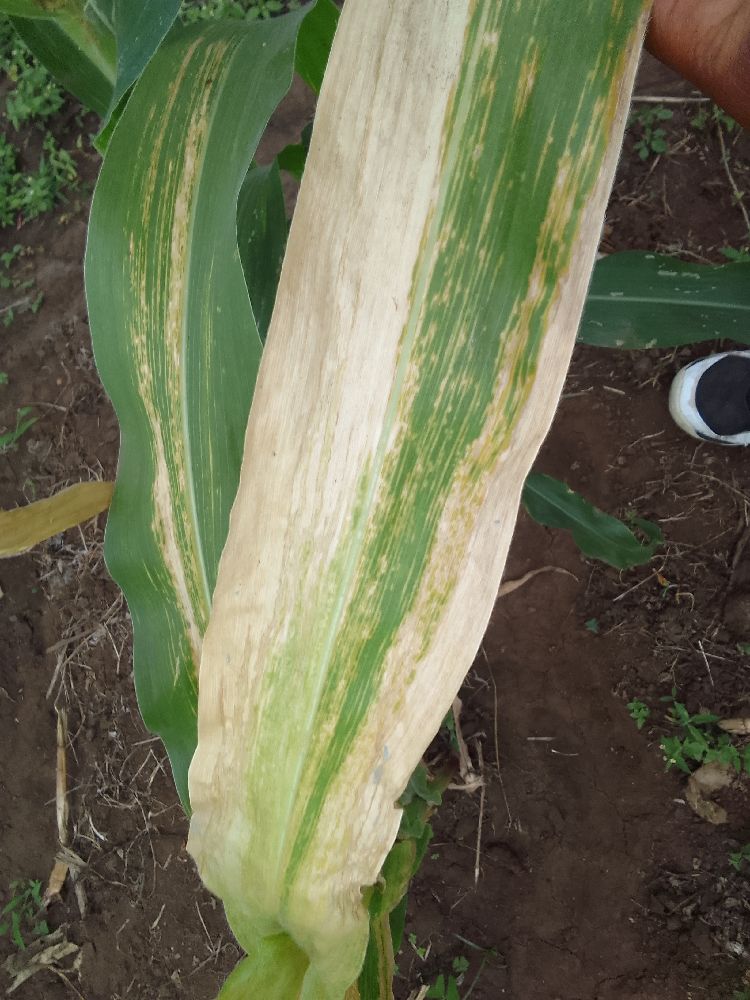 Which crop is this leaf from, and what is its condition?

maize, maize lethal necrosis
